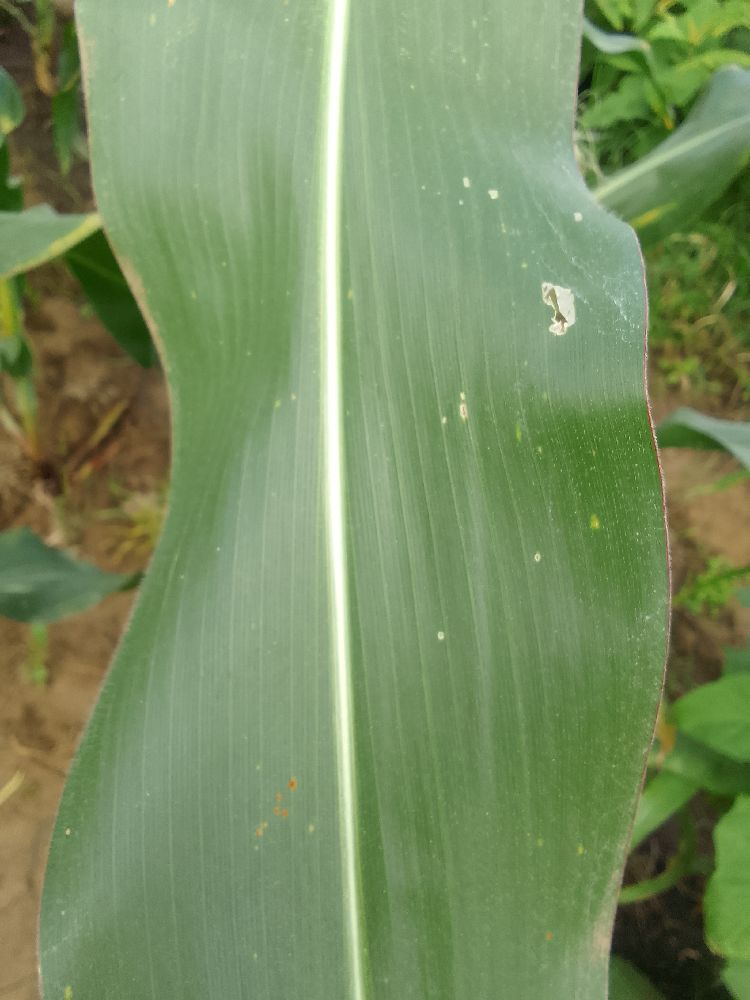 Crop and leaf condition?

maize, healthy
